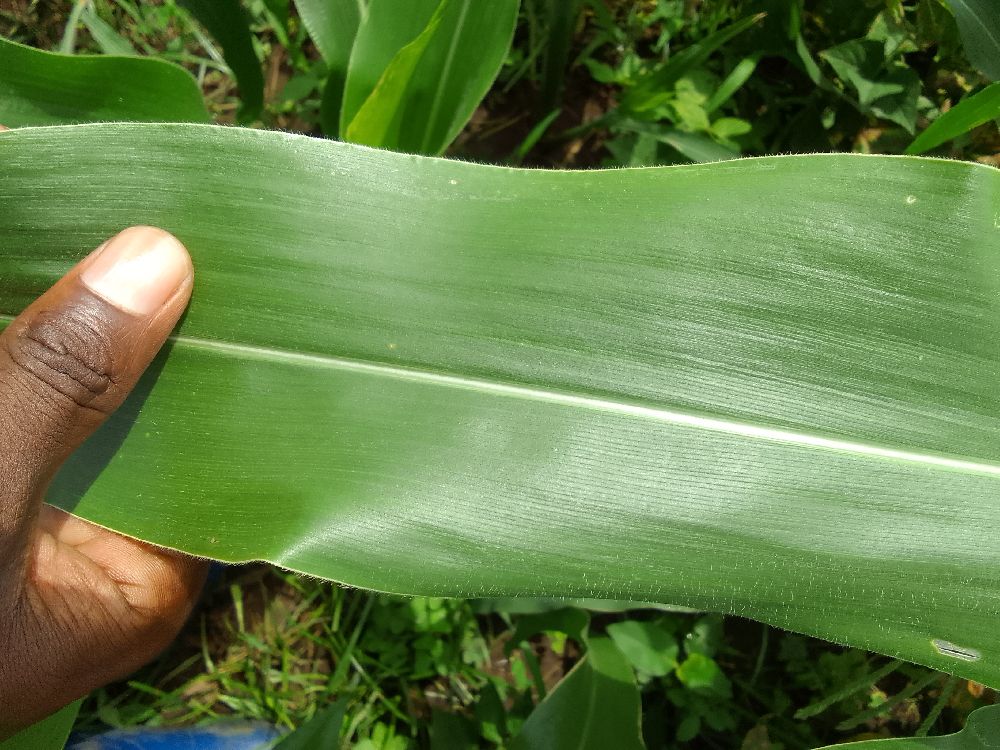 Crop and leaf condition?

maize, healthy
